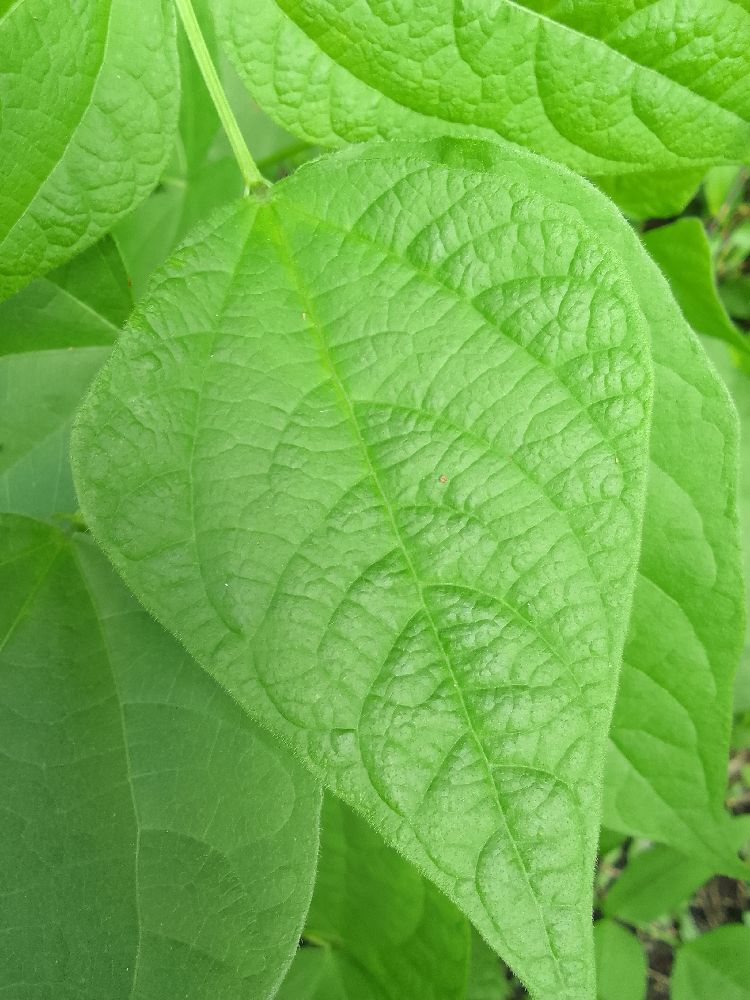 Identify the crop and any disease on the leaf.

common bean, healthy
